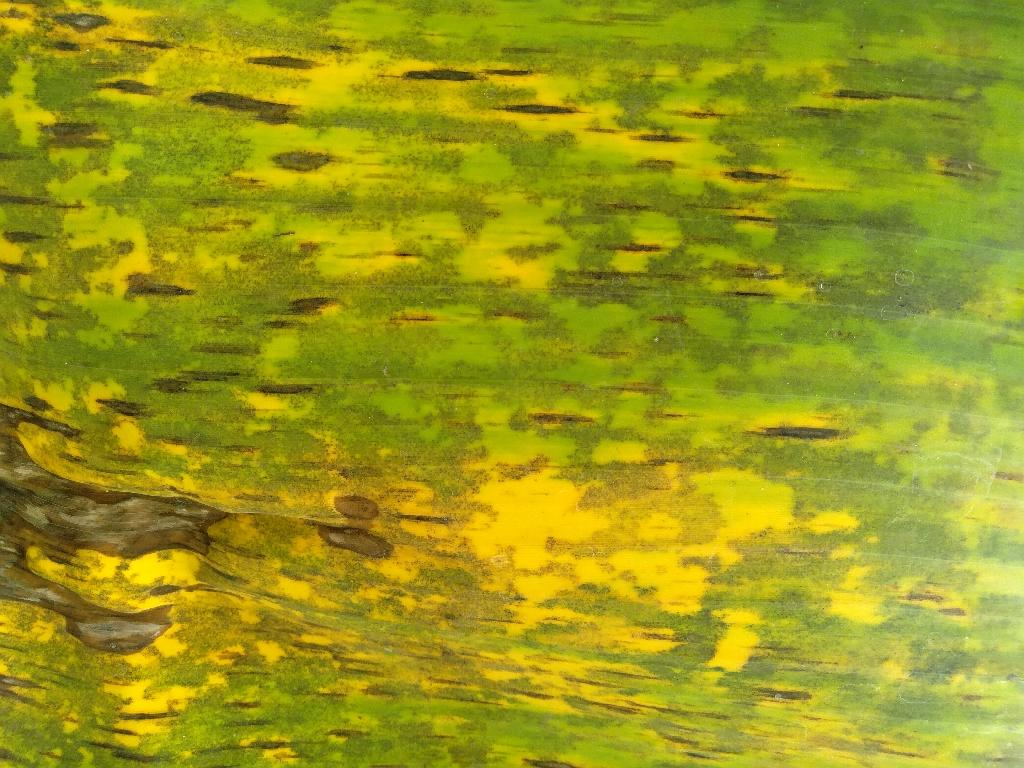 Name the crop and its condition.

banana, black sigatoka
